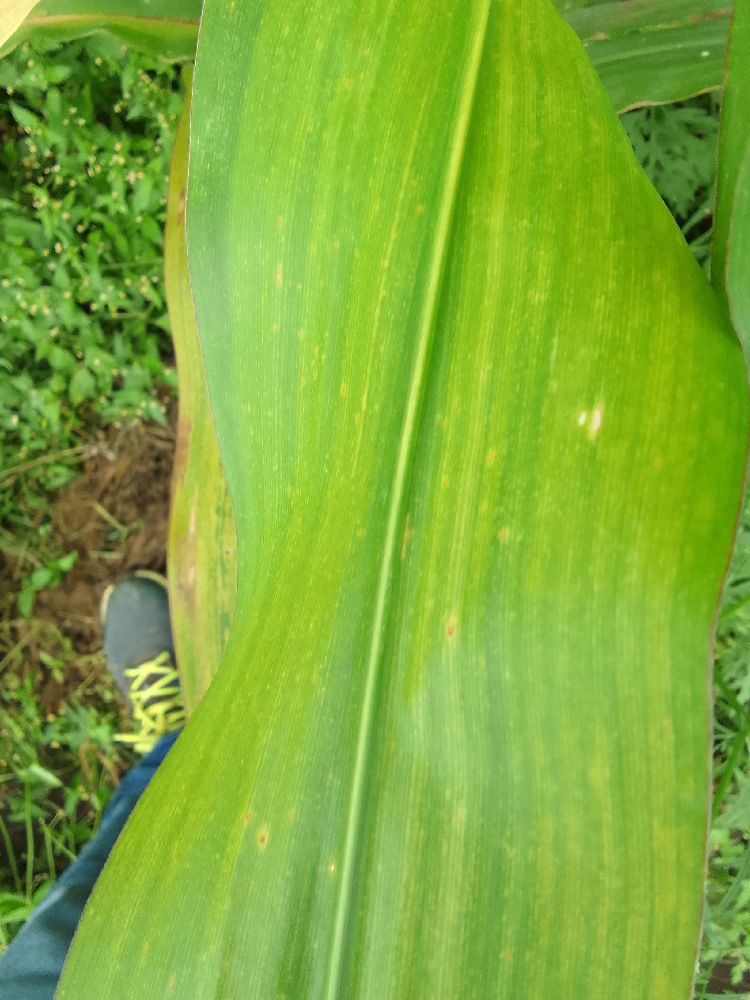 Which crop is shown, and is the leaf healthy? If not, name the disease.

maize, maize lethal necrosis
